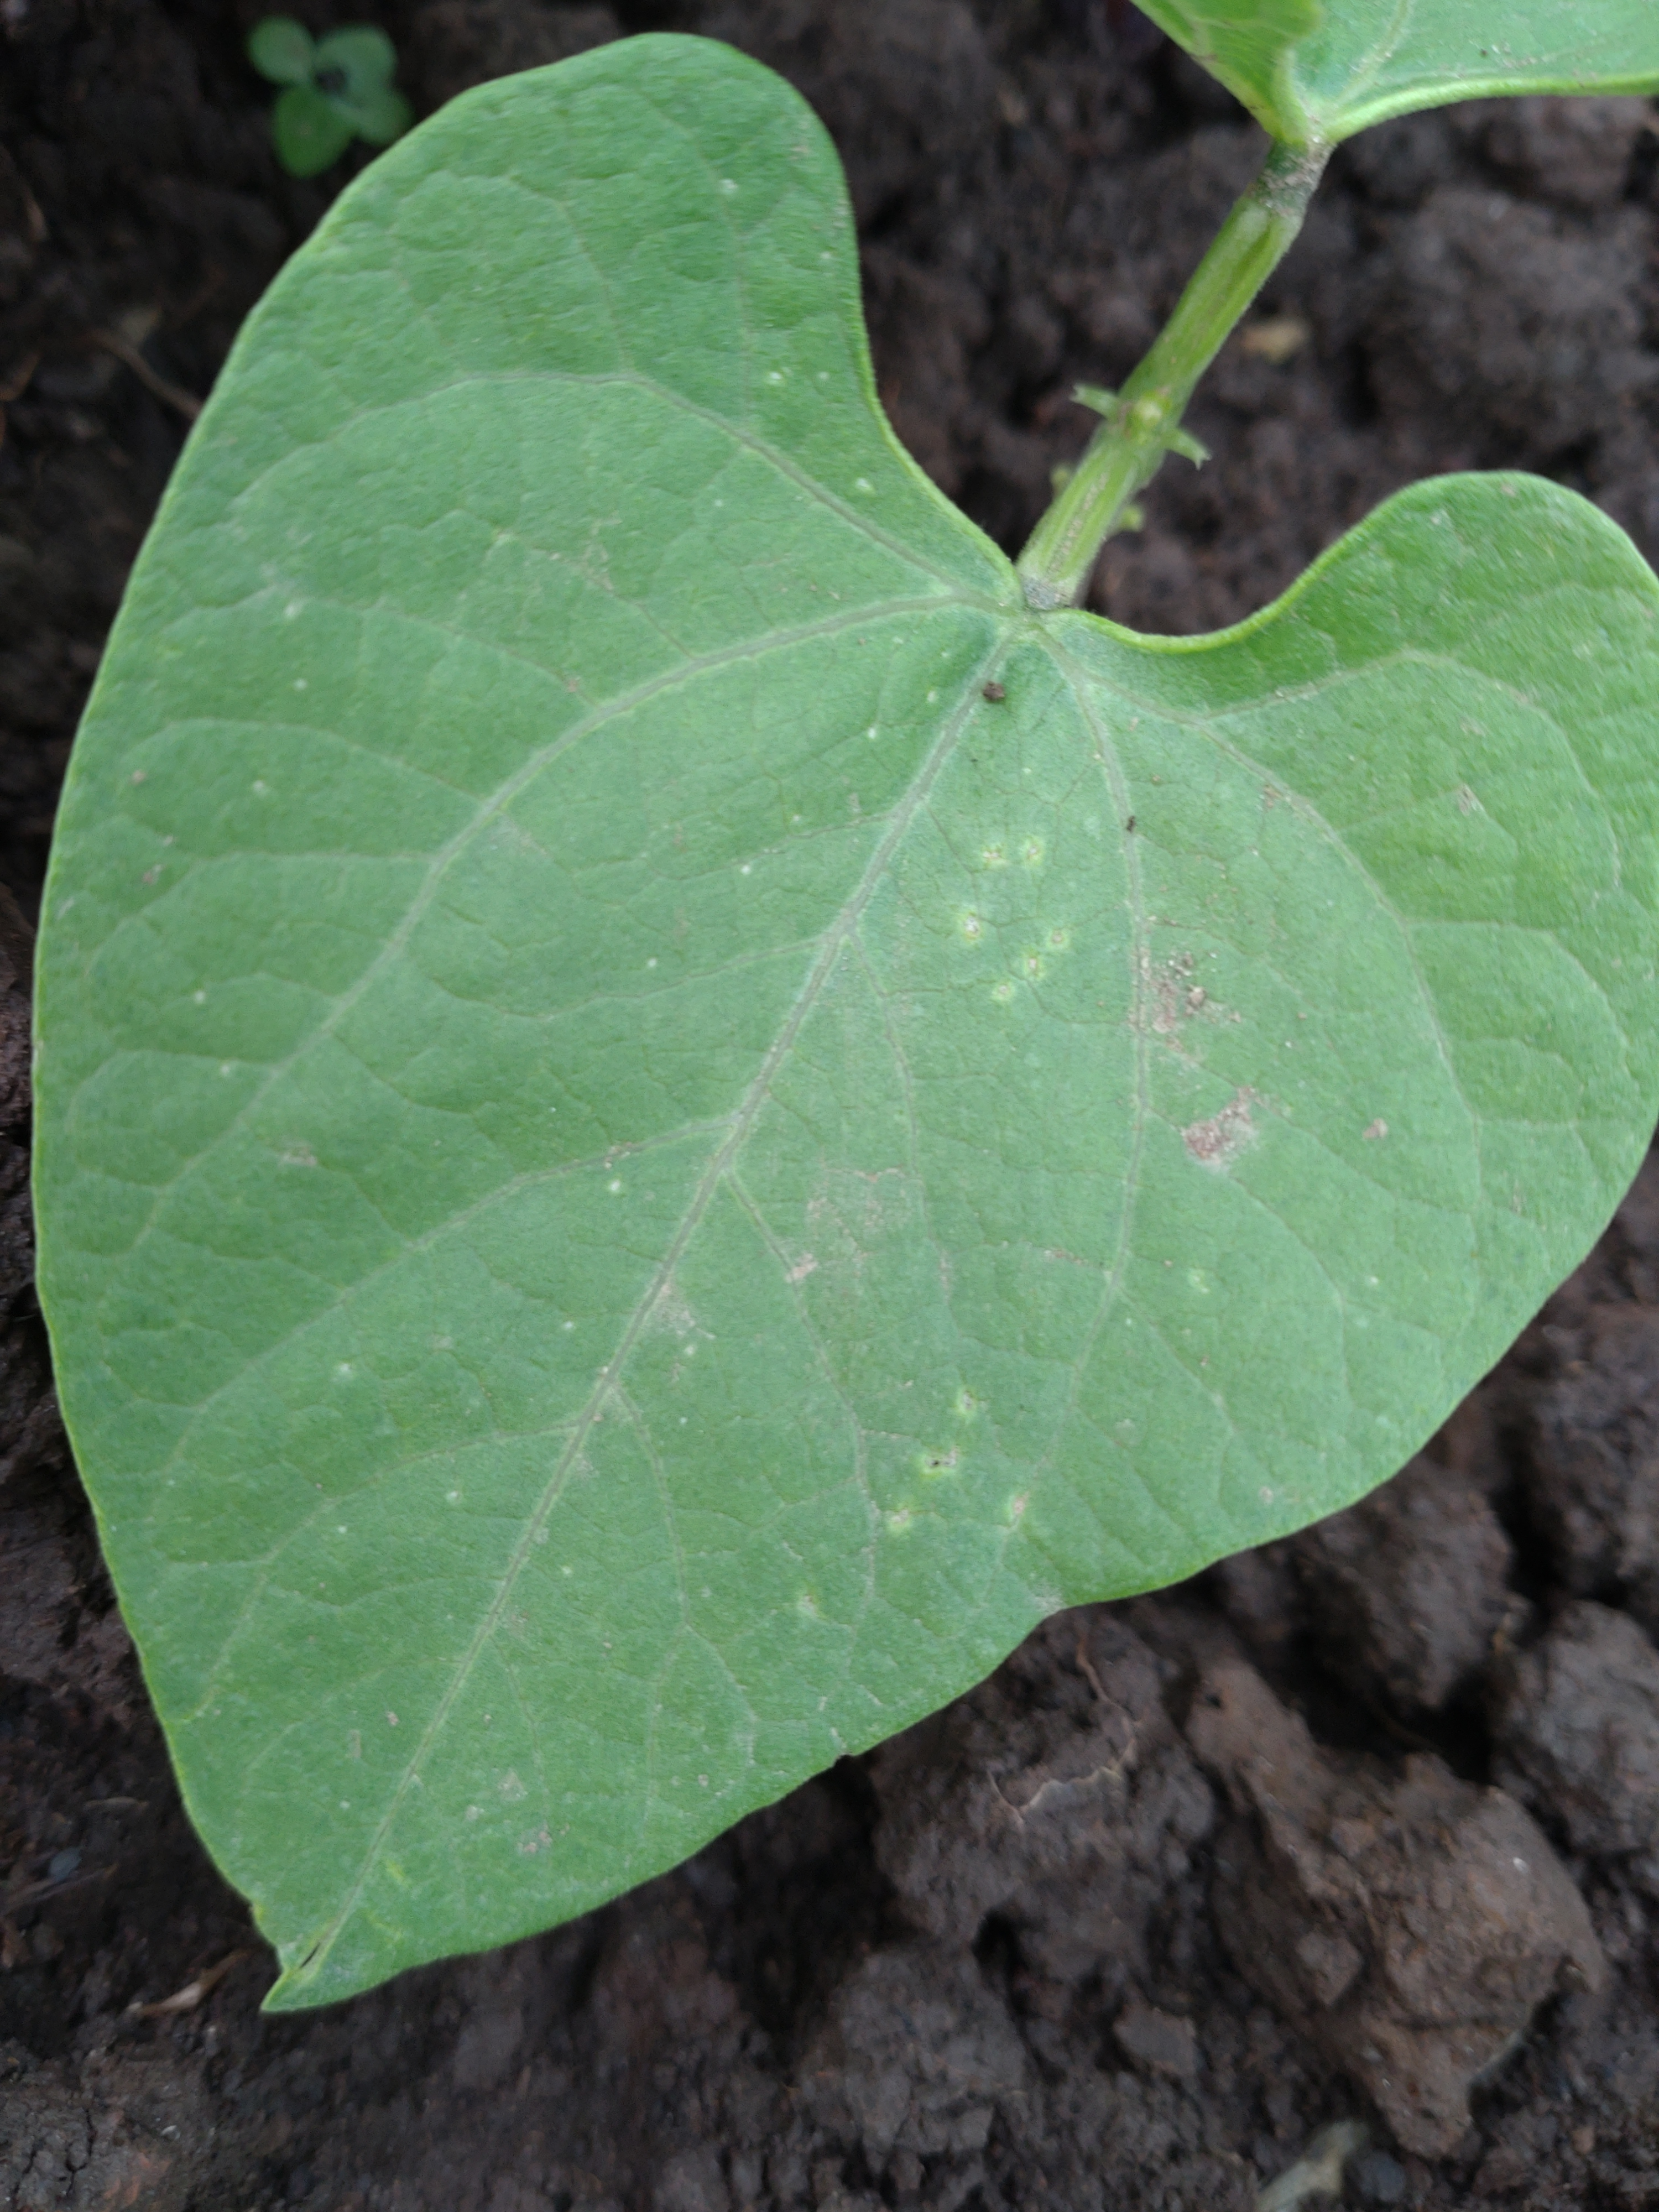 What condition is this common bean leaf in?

healthy
